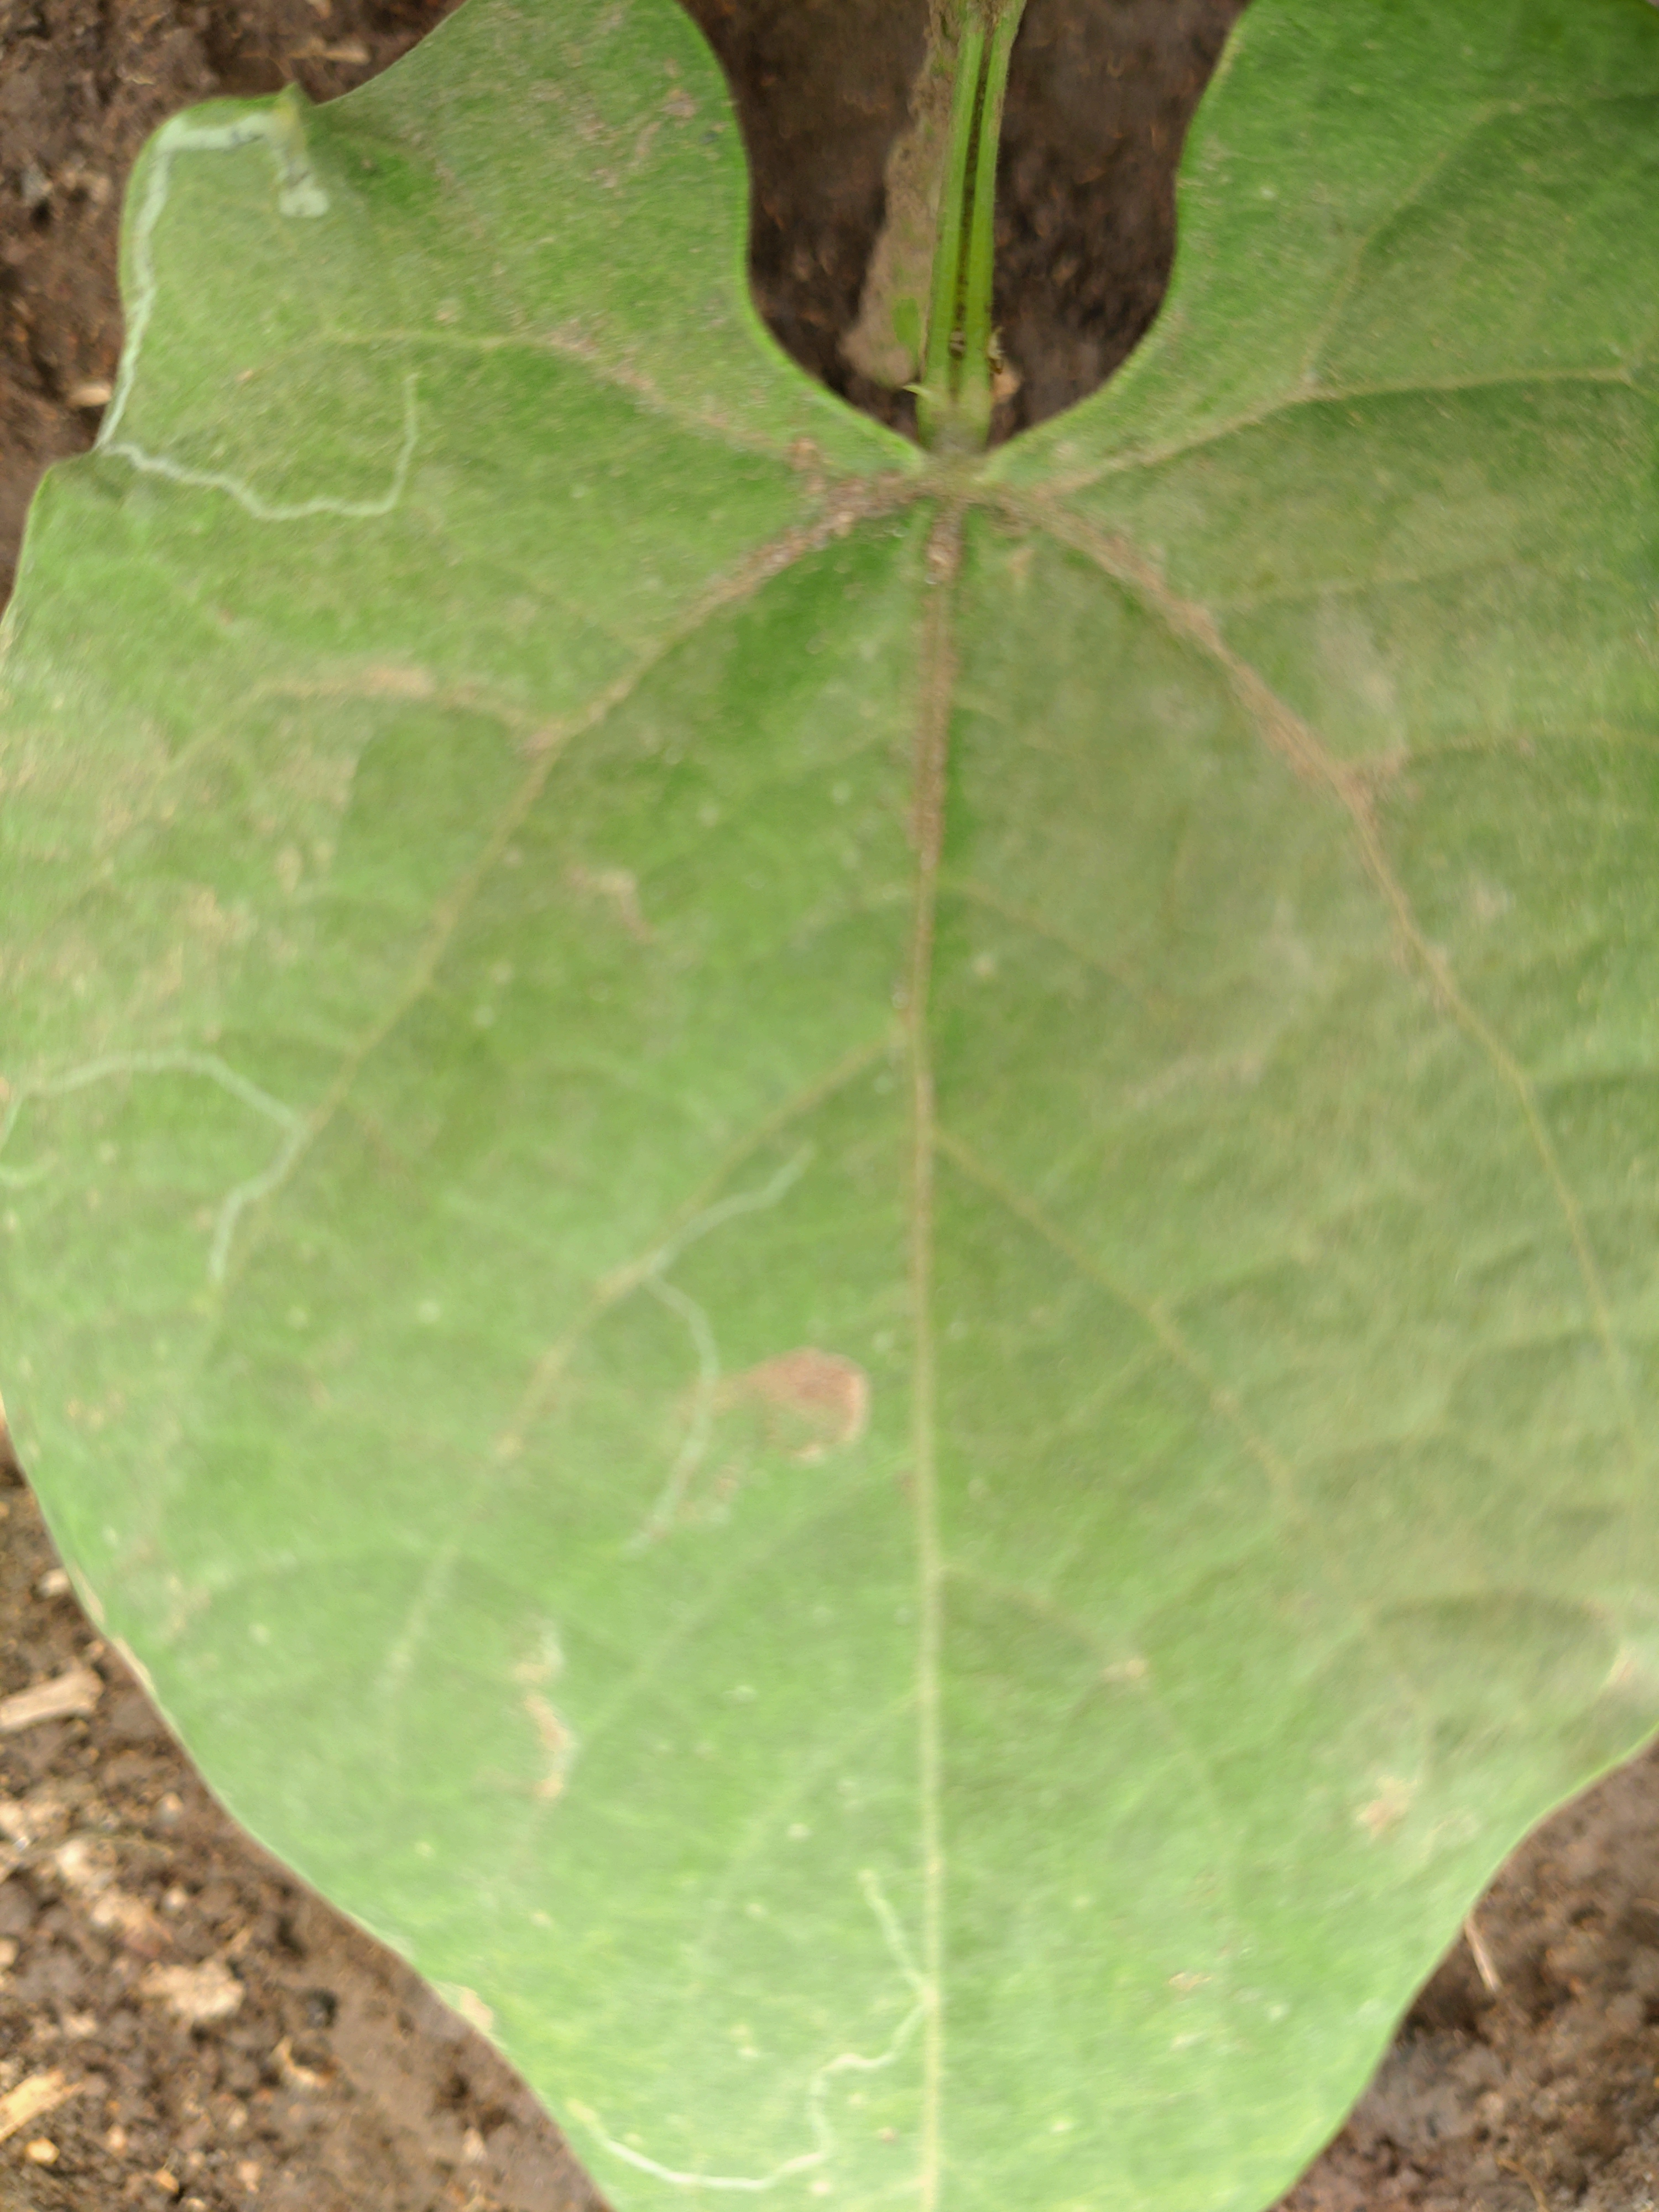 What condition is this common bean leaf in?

healthy
